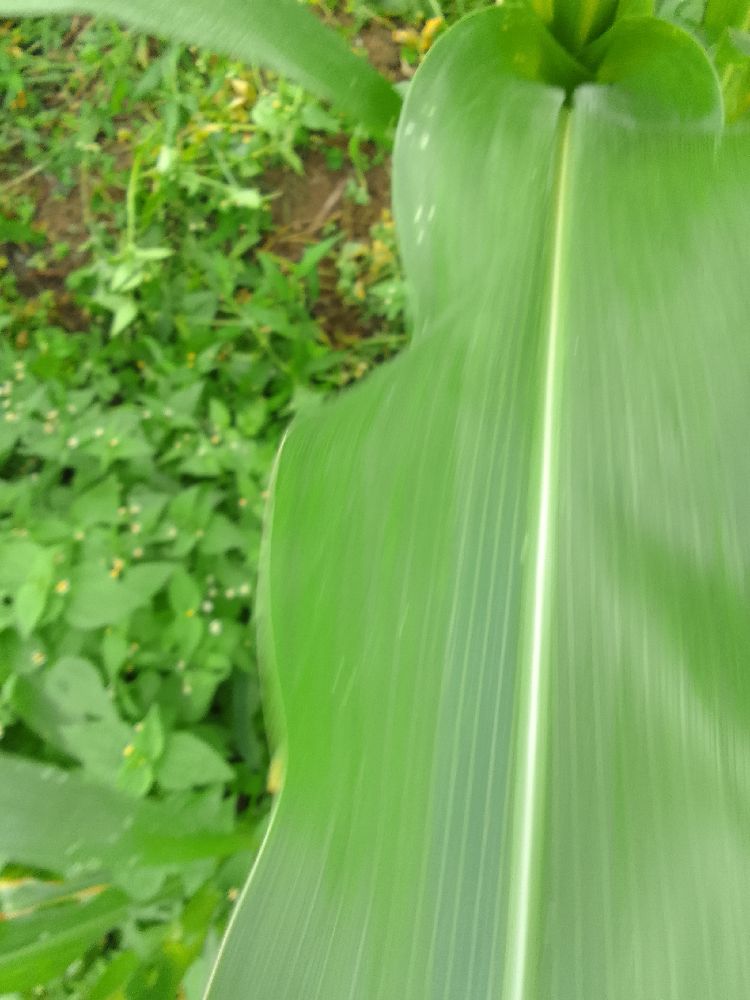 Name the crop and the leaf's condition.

maize, healthy
